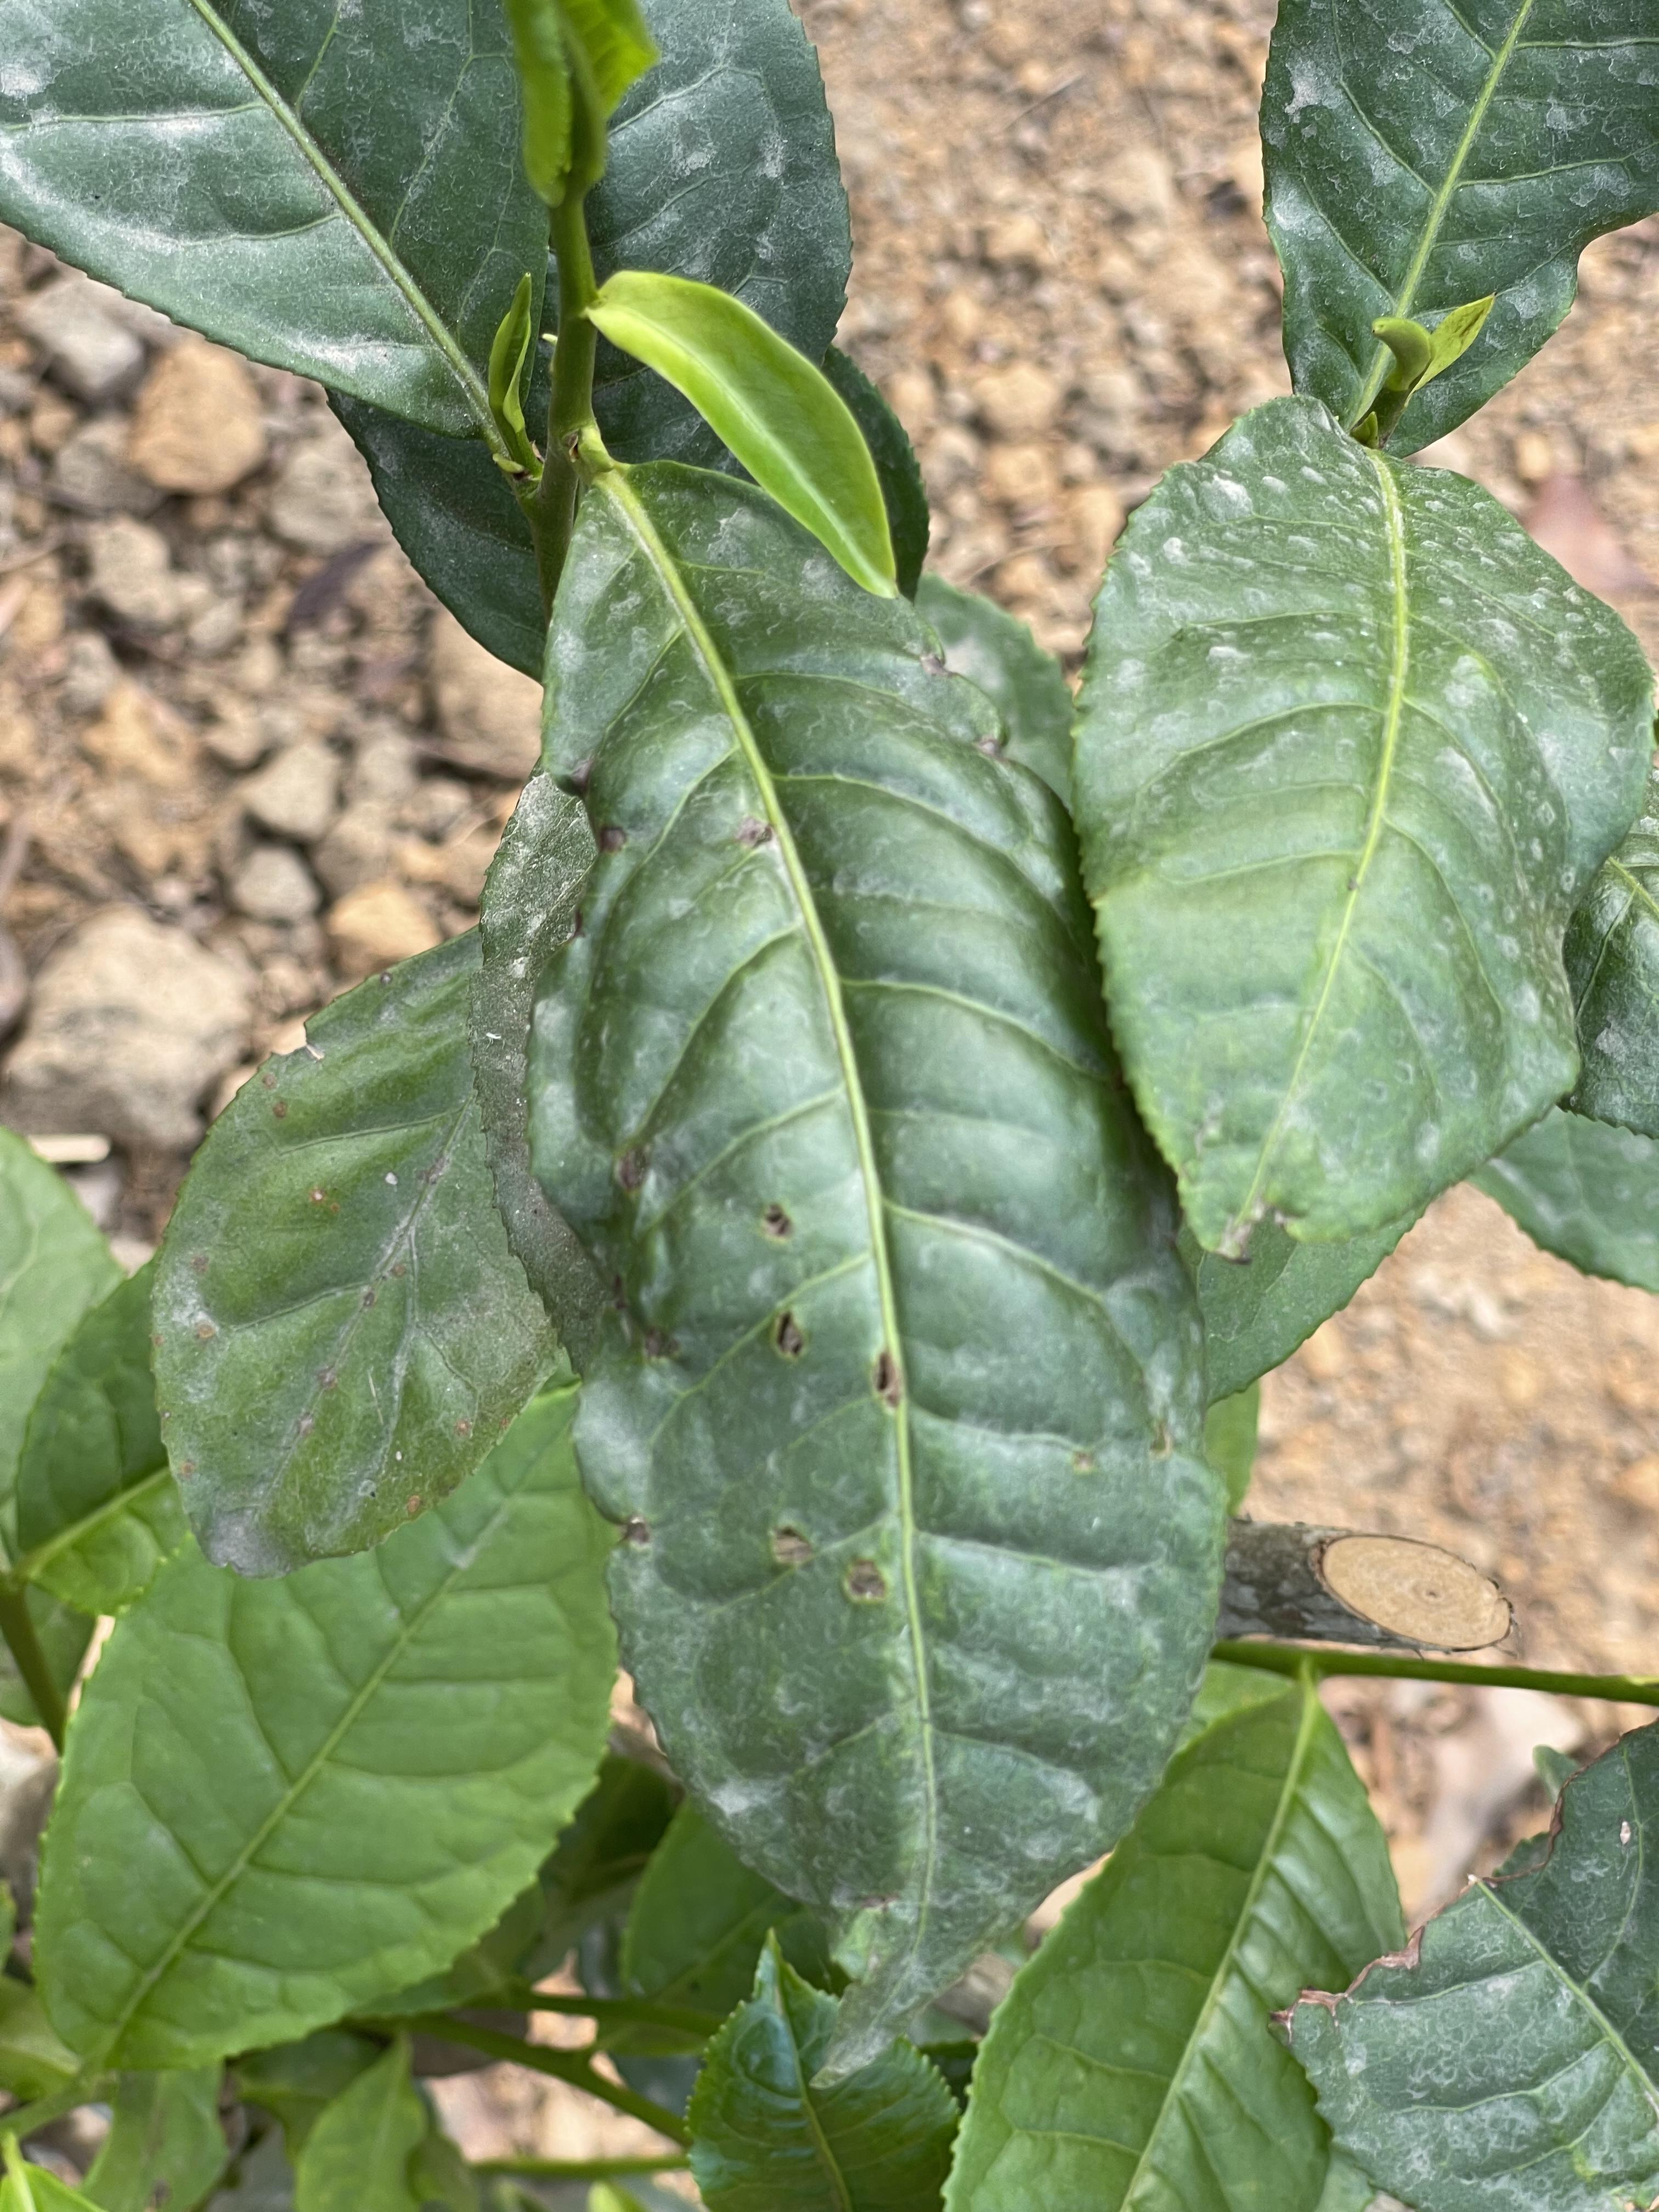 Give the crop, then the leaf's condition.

tea, helopeltis
